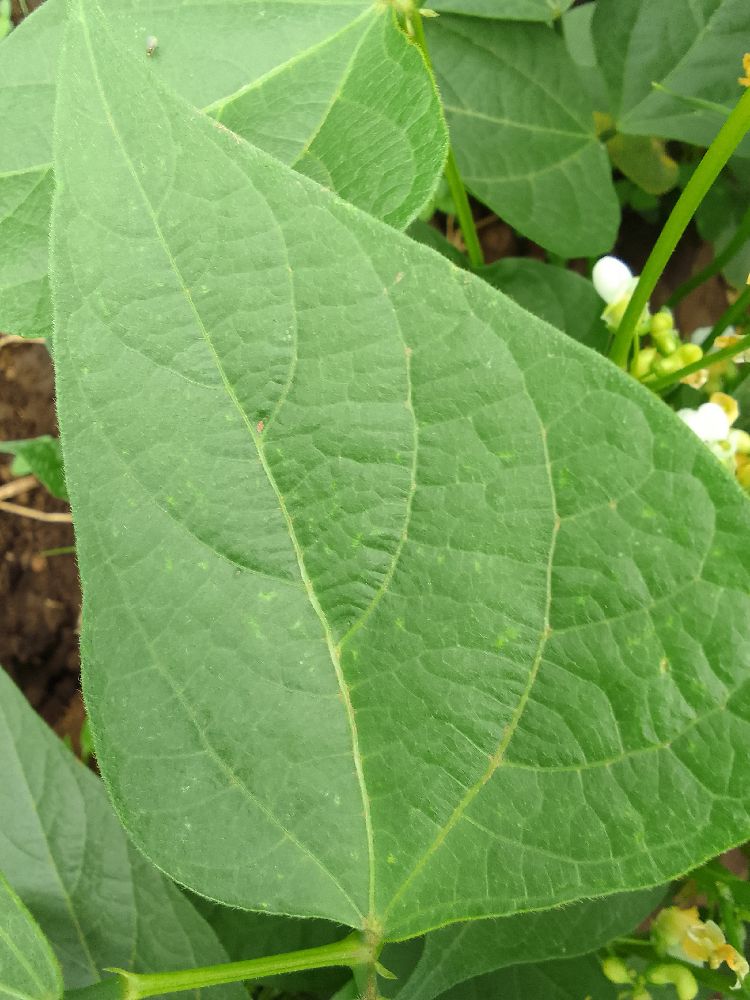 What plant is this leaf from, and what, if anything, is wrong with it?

common bean, healthy
